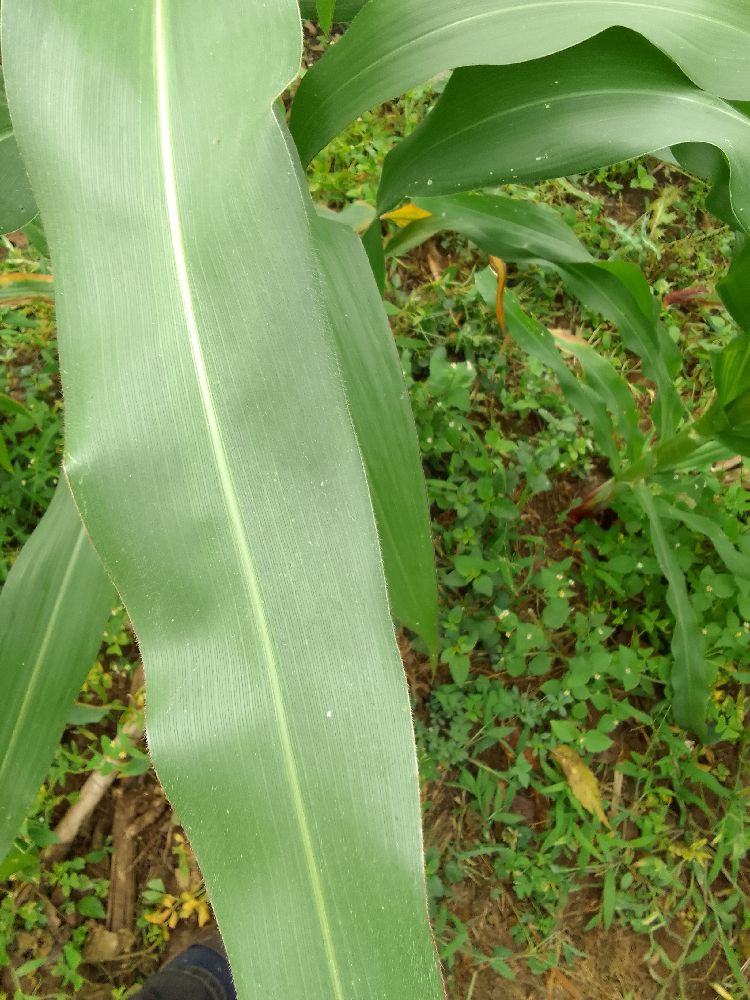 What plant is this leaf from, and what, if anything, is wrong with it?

maize, healthy
